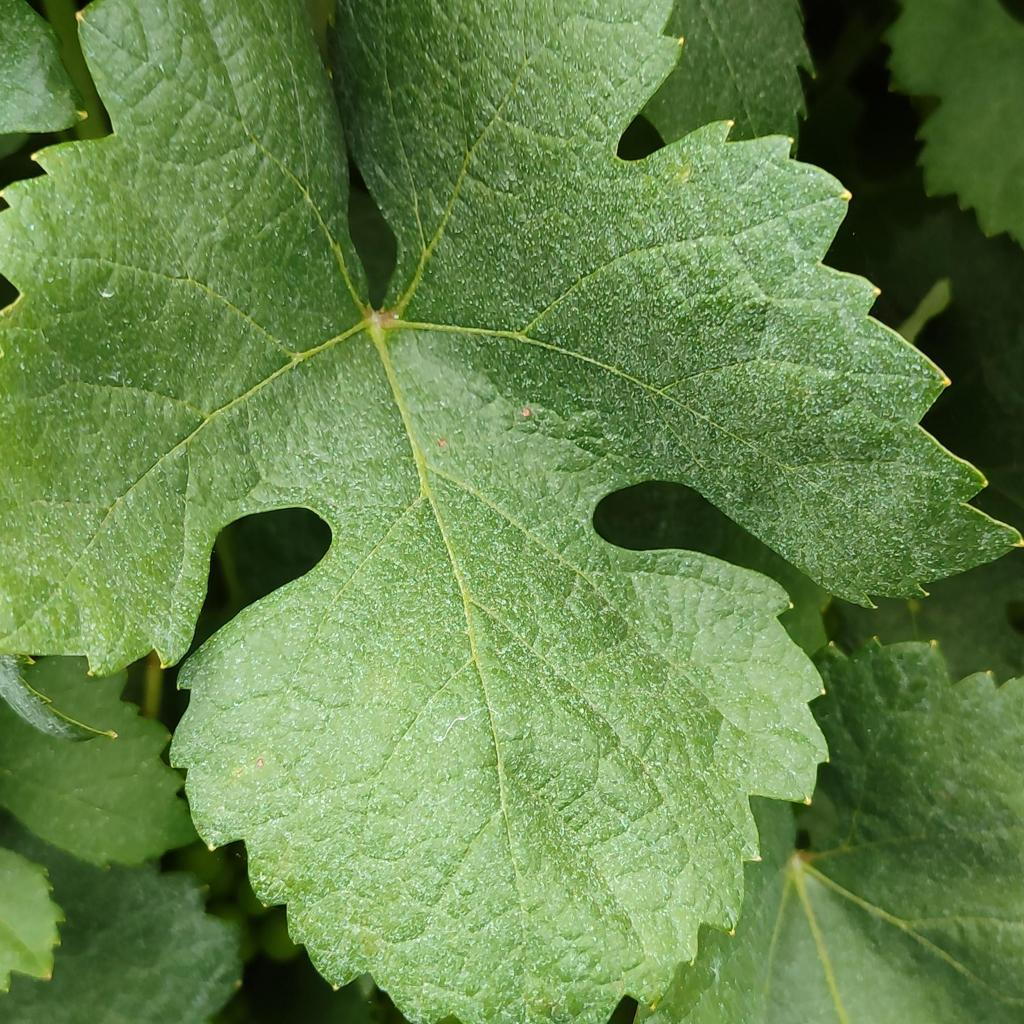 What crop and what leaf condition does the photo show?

grapevine, healthy
